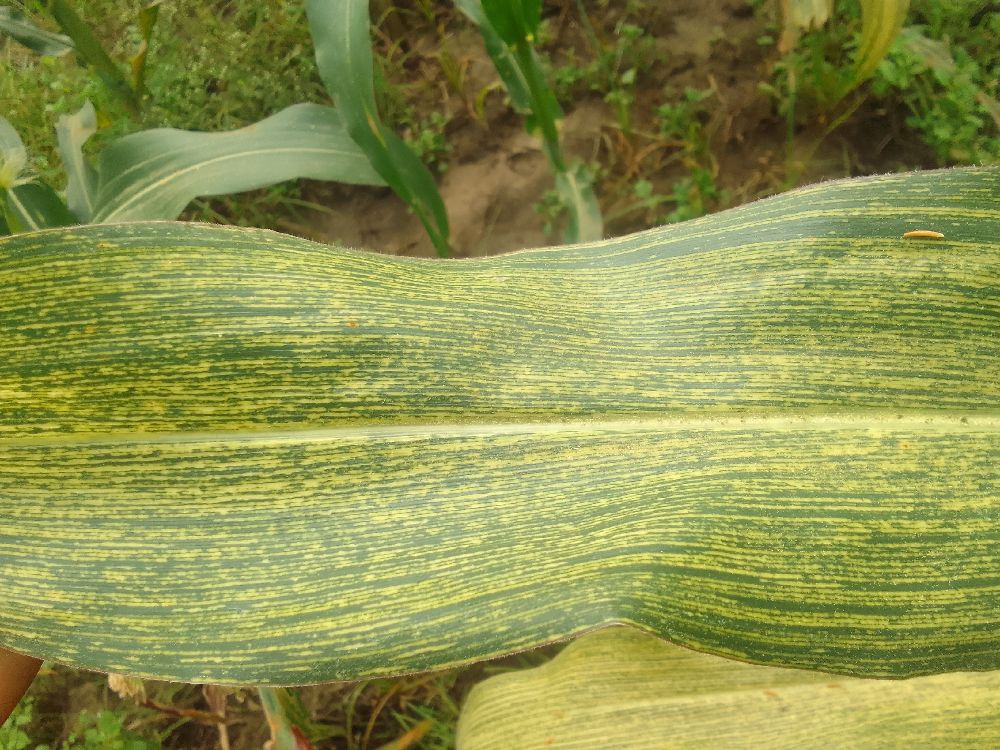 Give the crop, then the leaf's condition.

maize, maize streak virus
